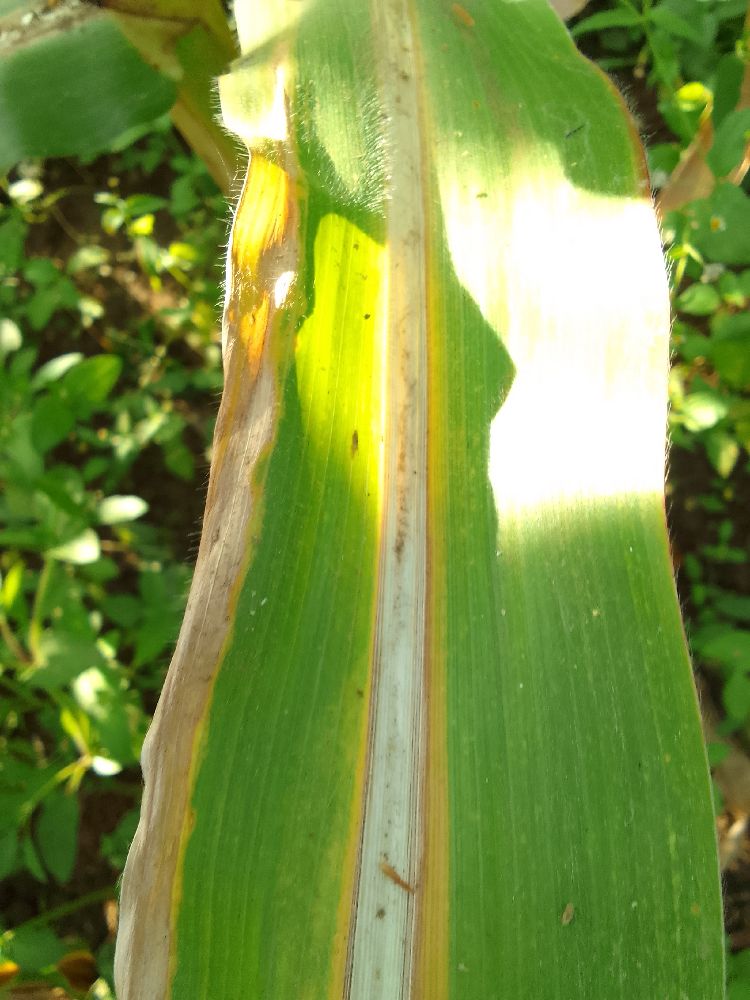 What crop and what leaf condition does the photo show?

maize, maize lethal necrosis
